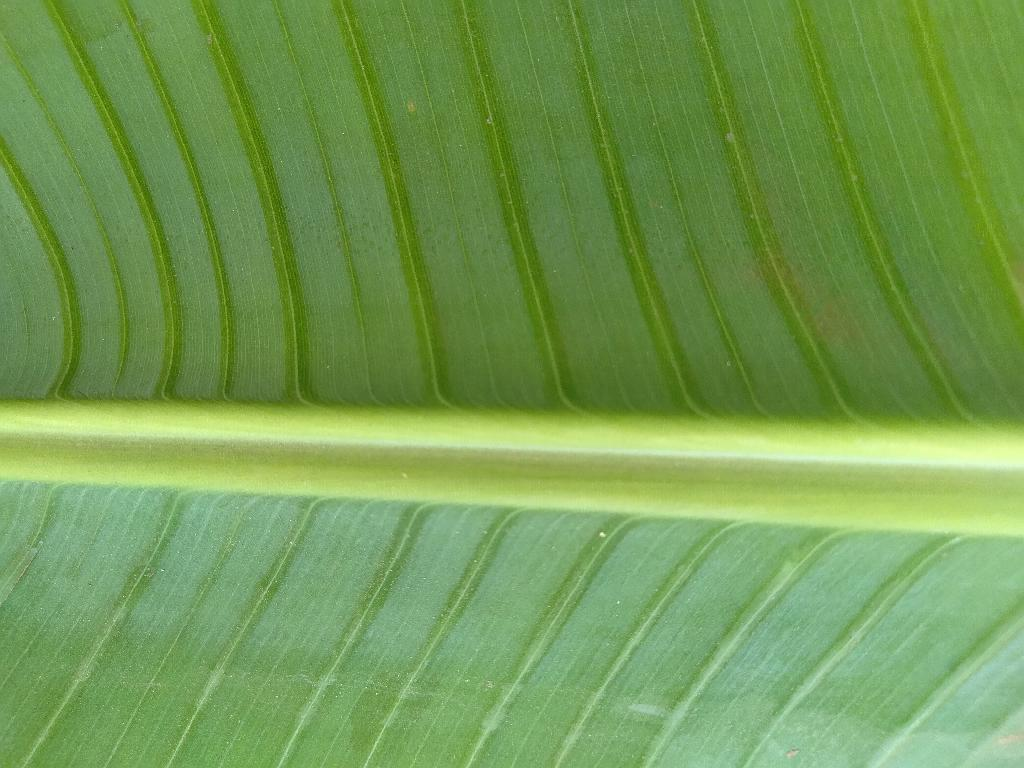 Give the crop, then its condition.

banana, healthy
